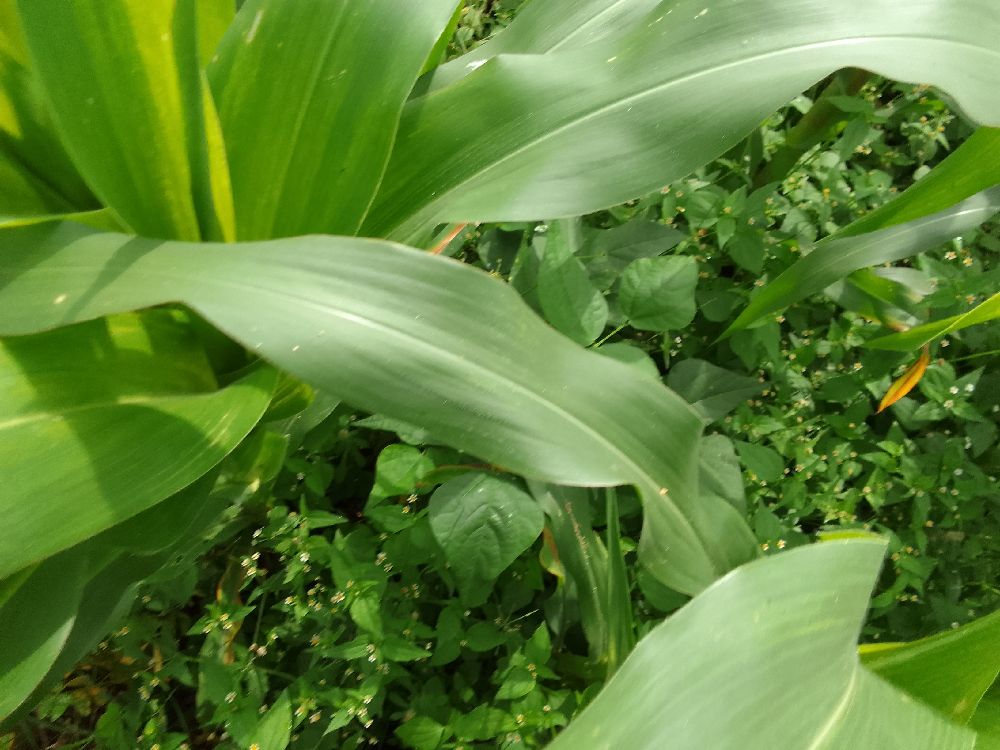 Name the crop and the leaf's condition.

maize, healthy
